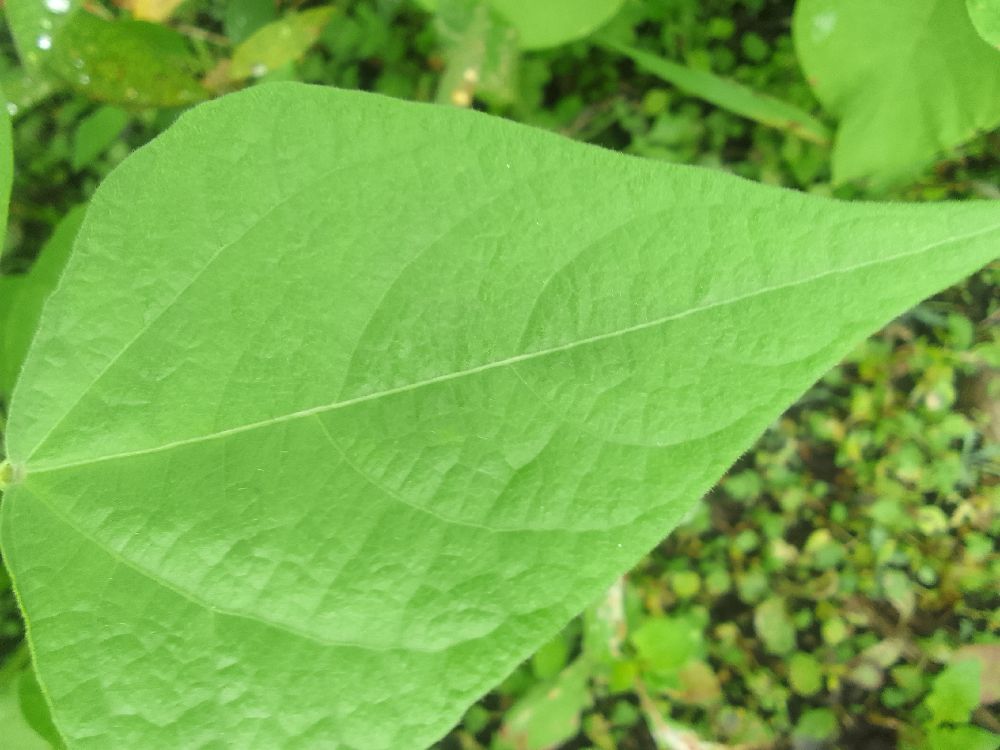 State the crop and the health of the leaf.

common bean, healthy
